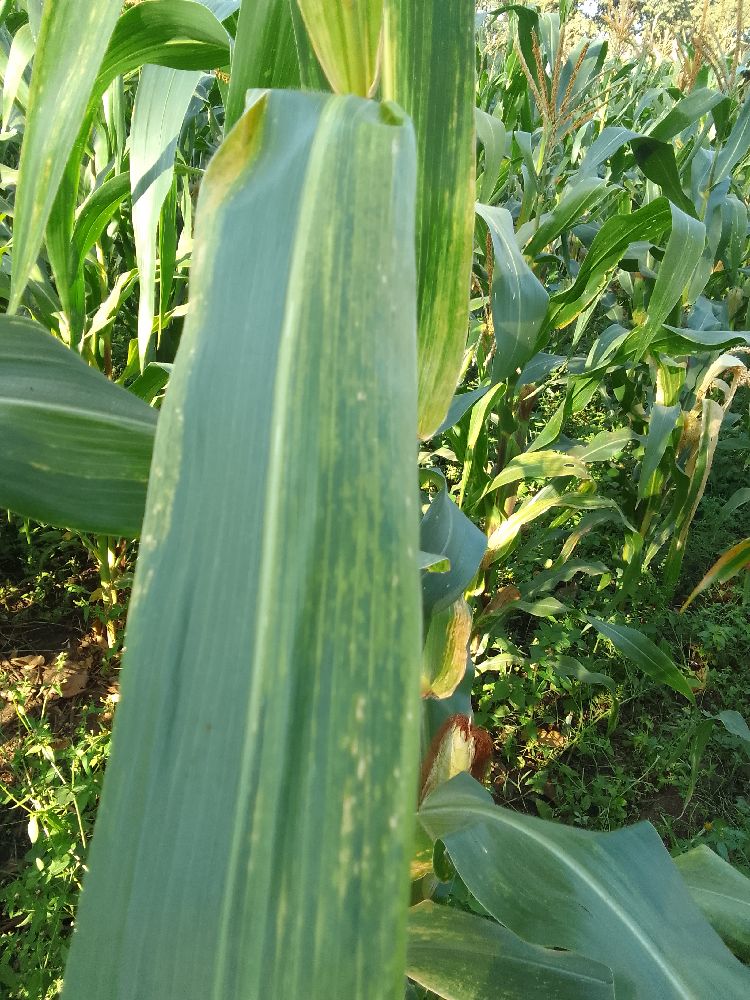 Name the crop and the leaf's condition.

maize, maize lethal necrosis
